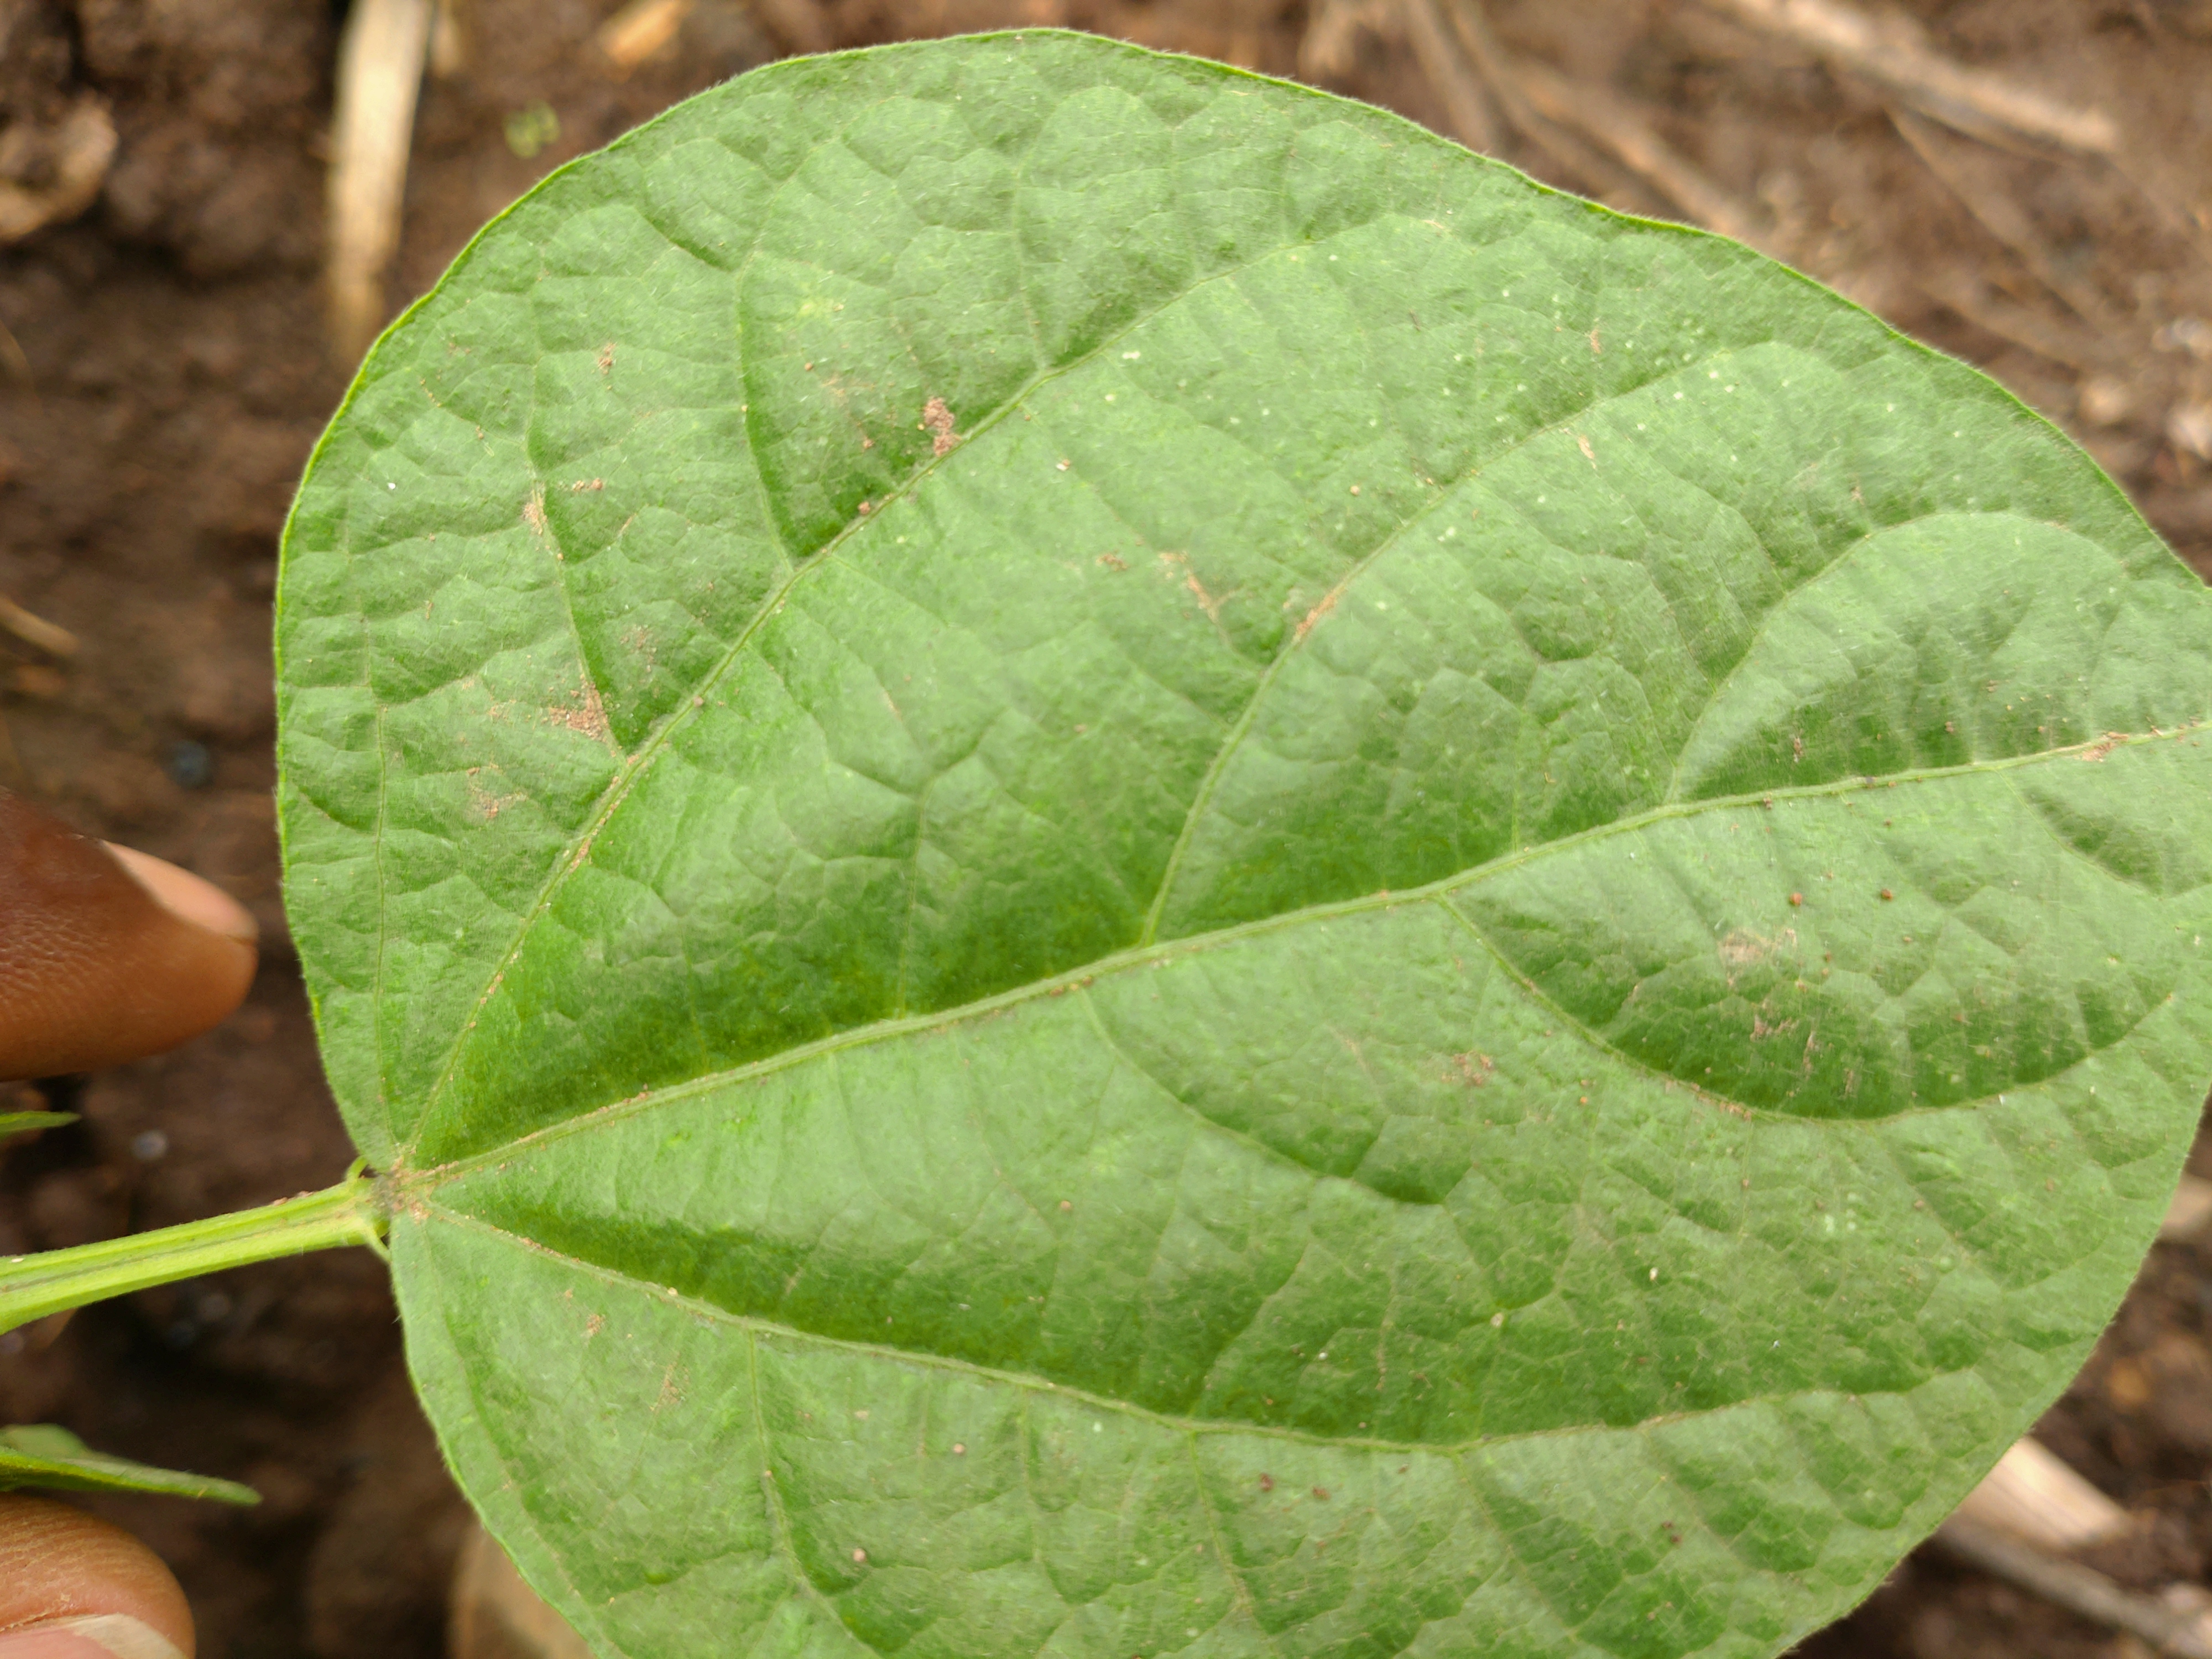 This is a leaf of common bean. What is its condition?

healthy
